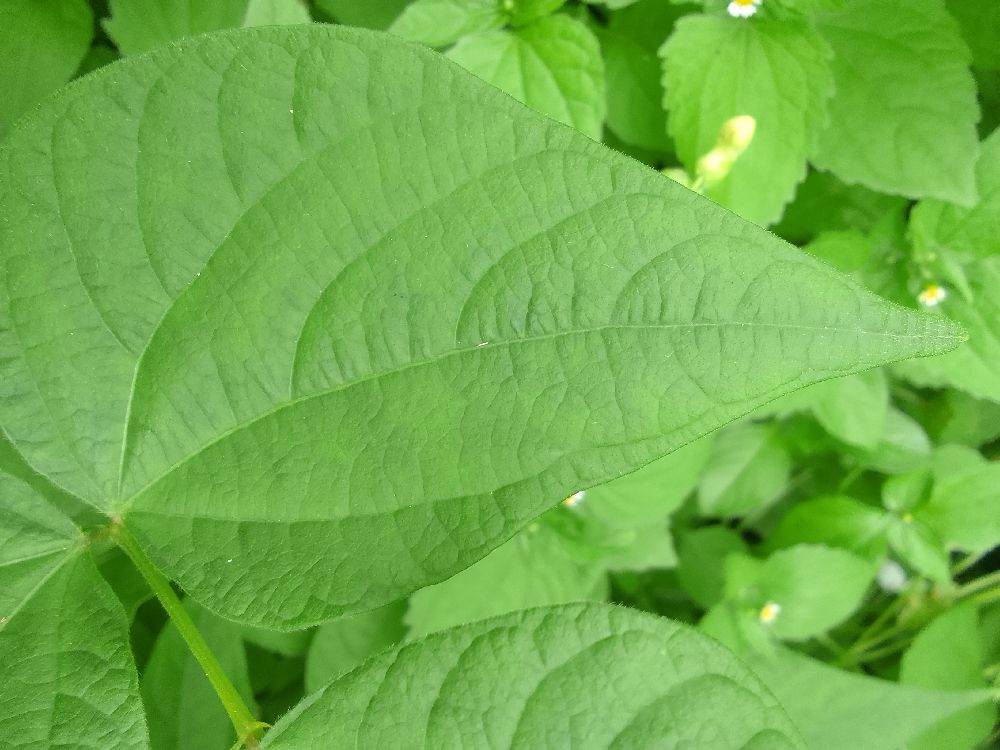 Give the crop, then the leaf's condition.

common bean, healthy
